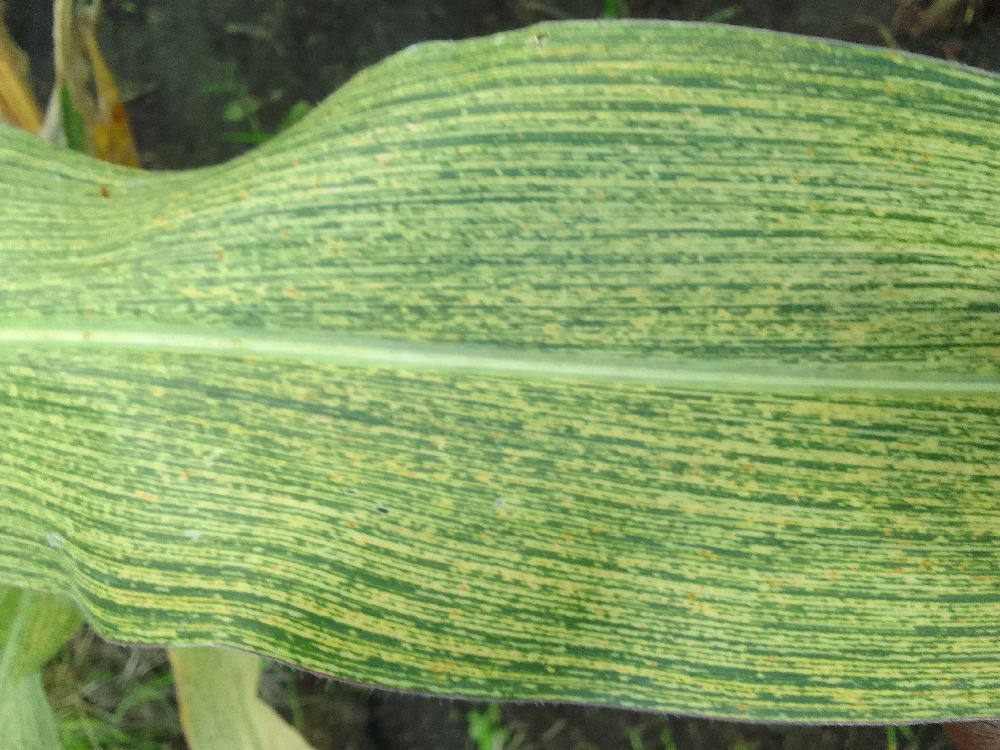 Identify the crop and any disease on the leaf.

maize, maize streak virus
